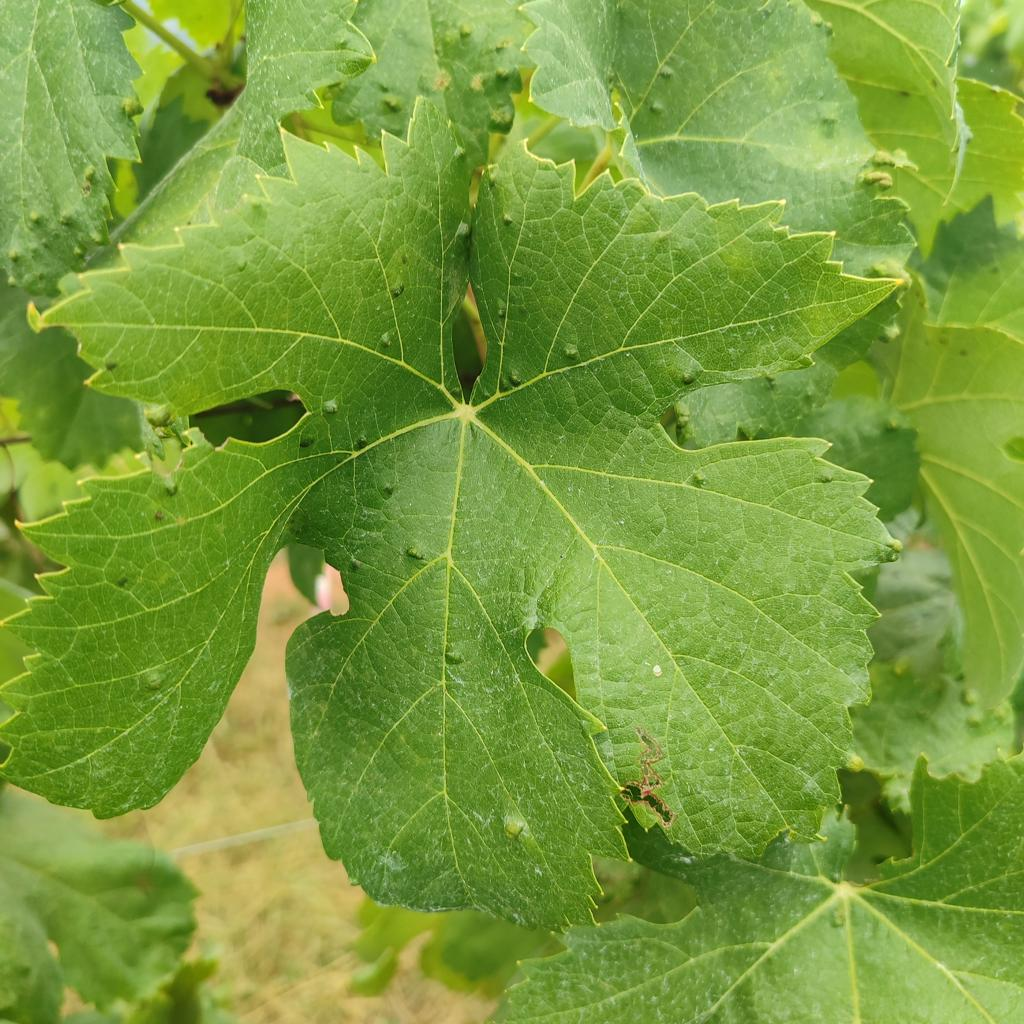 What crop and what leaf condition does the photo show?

grapevine, erineum mite
